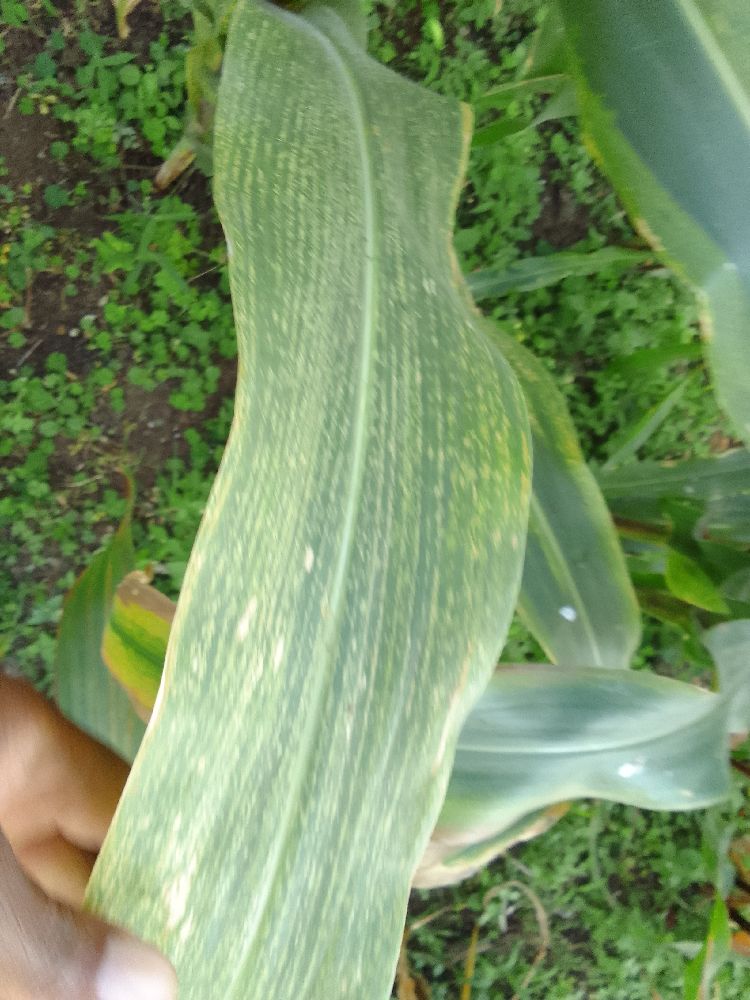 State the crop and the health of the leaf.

maize, maize lethal necrosis
